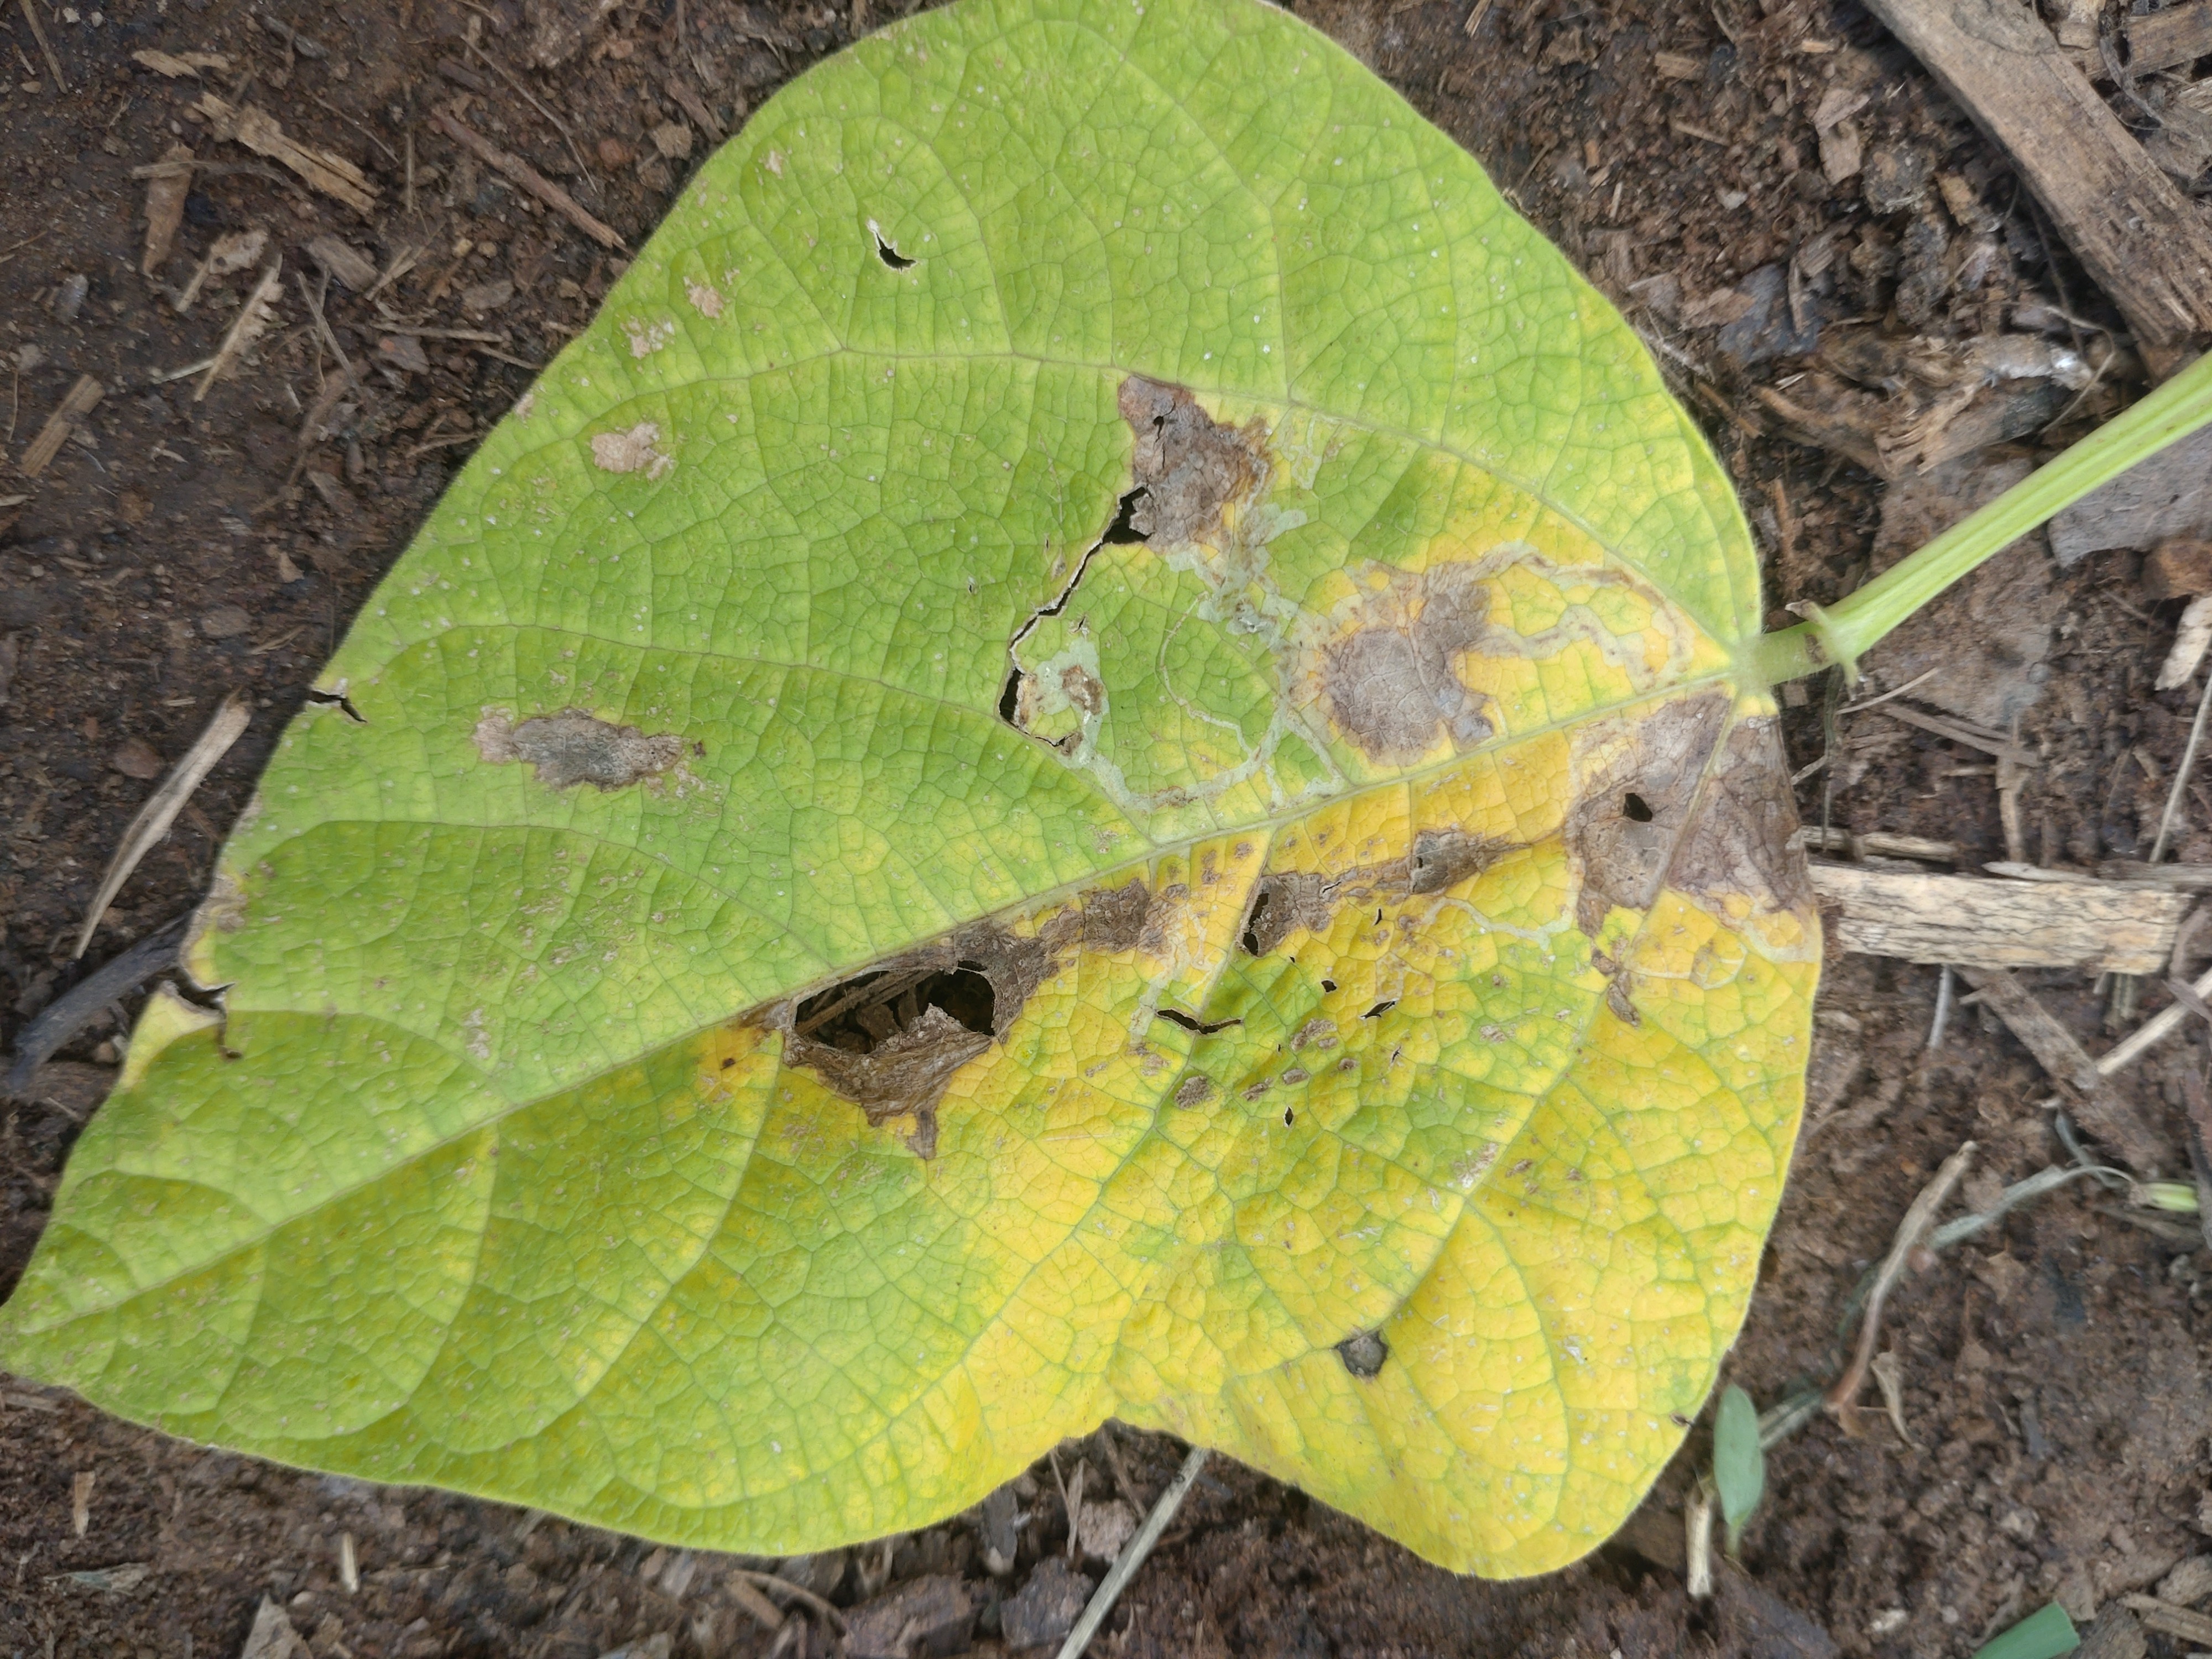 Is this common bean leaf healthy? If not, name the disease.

anthracnose
